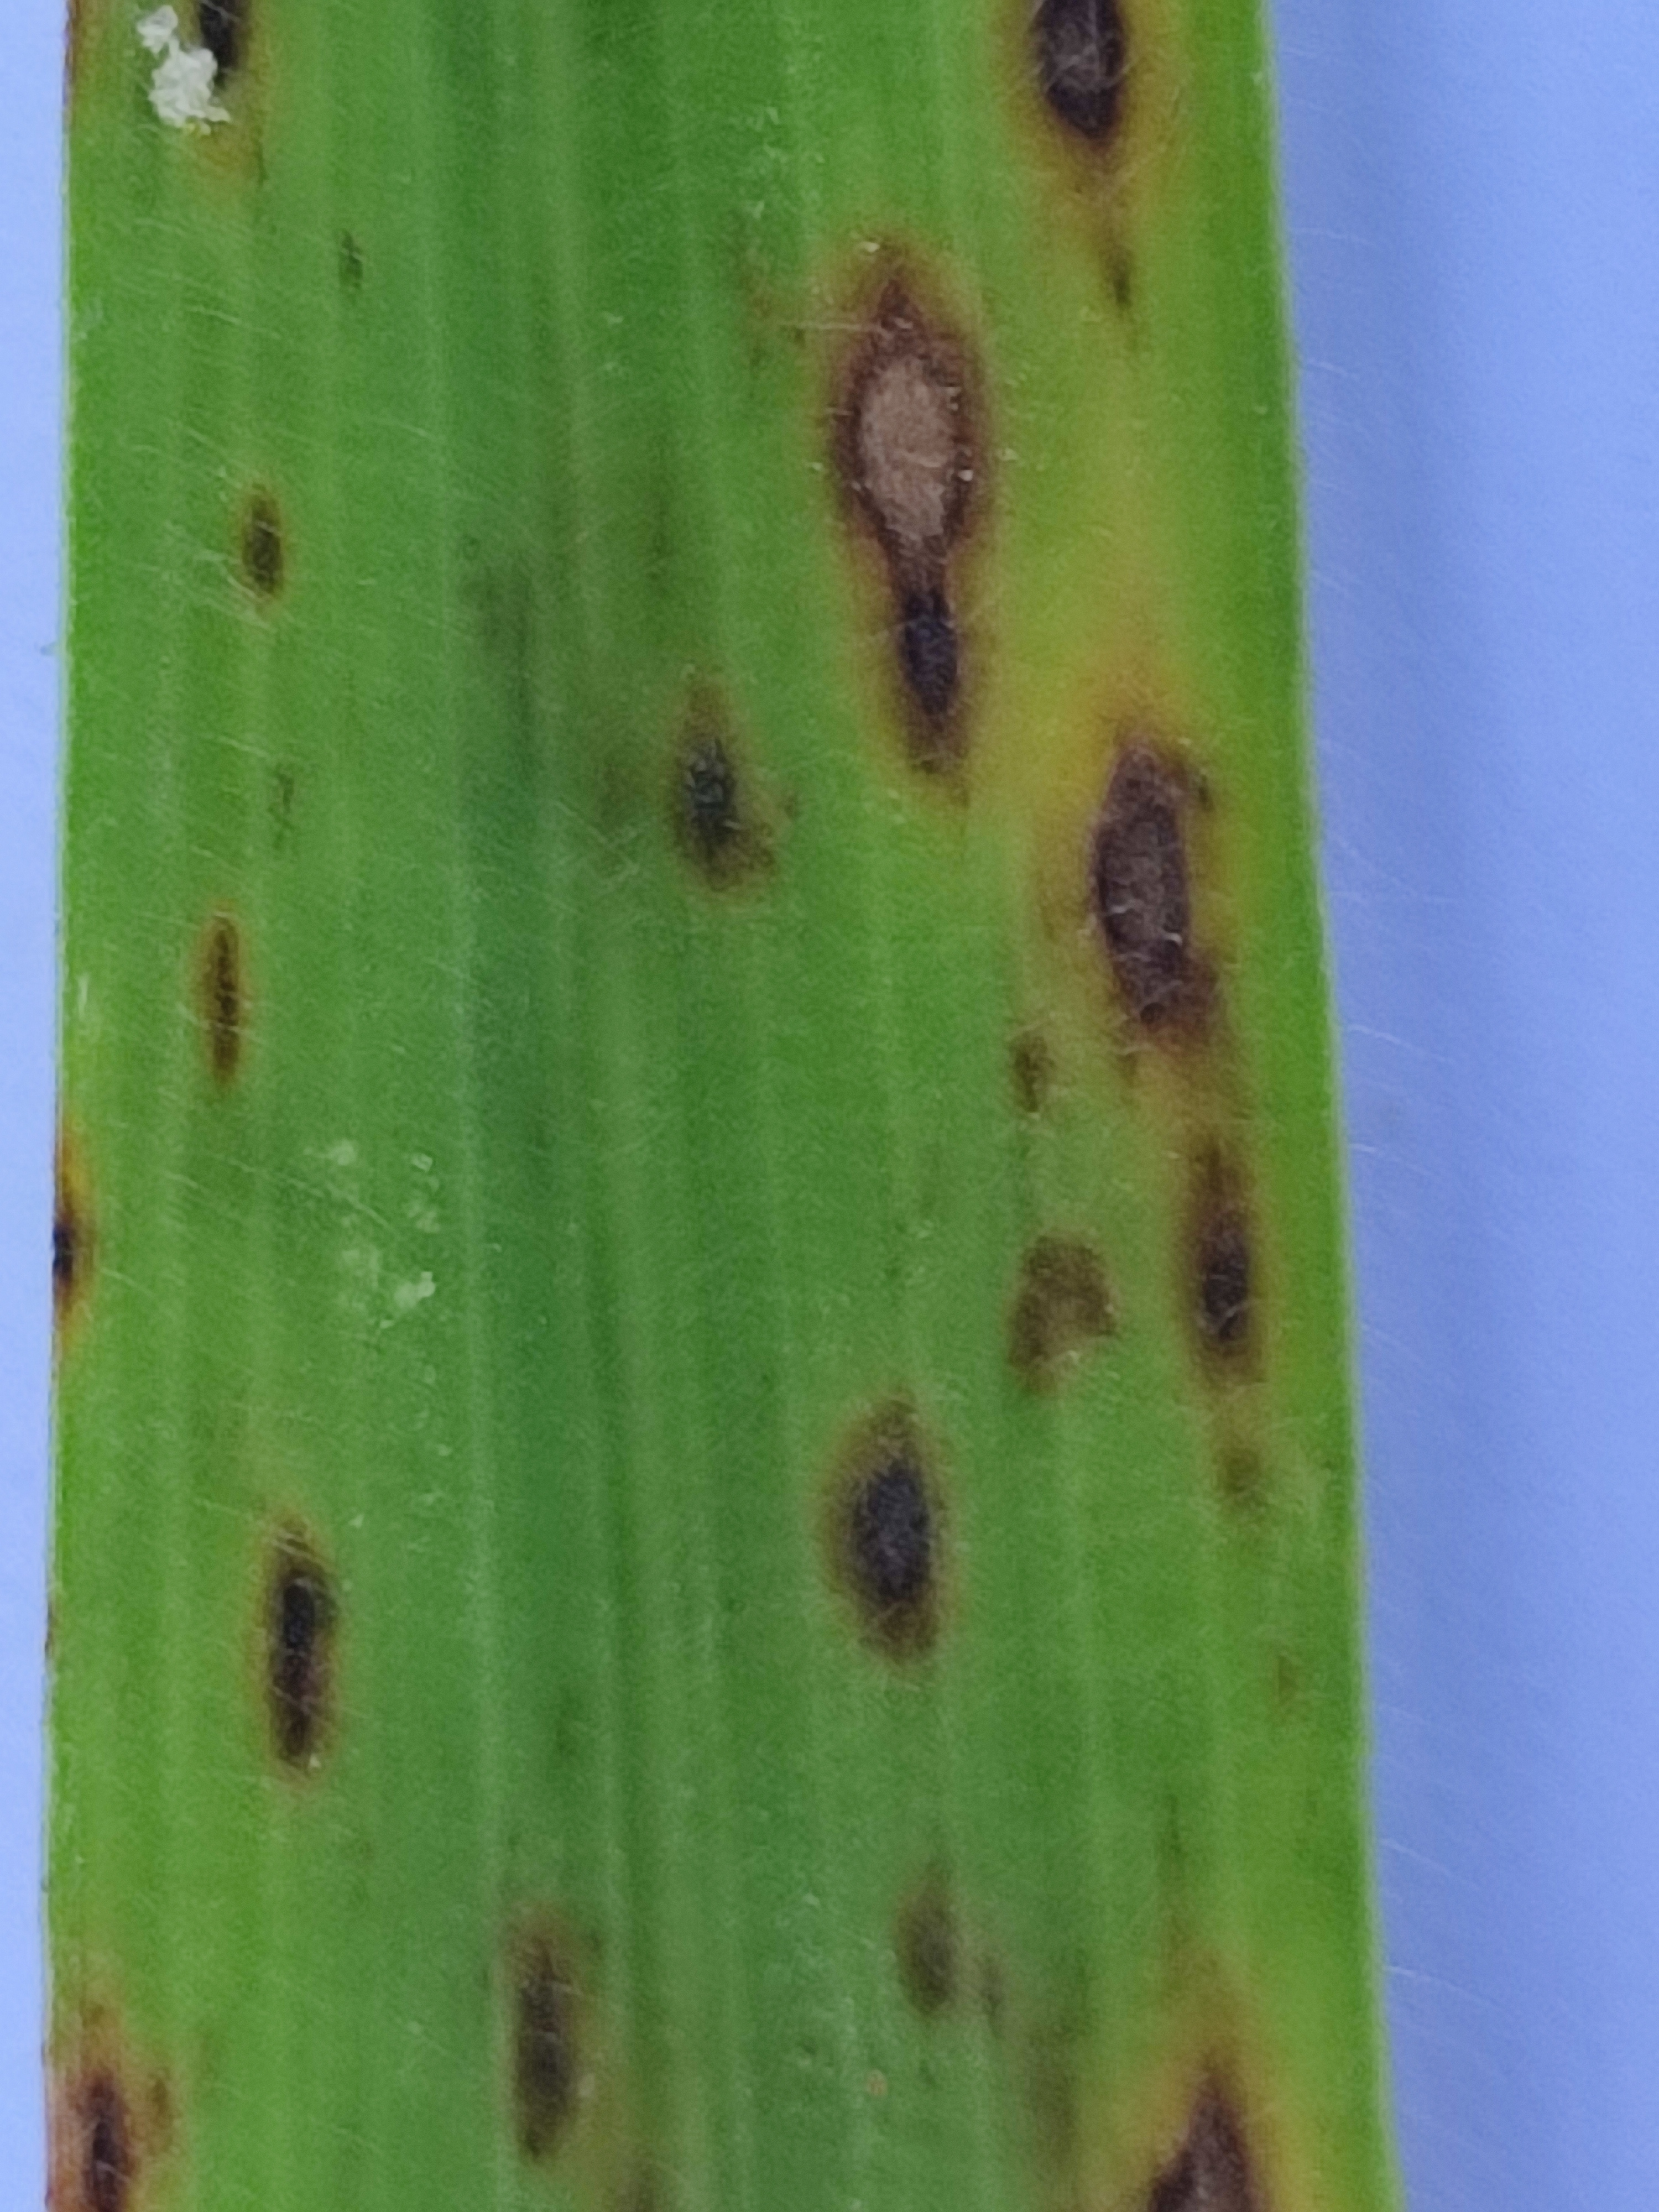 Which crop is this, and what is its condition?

pearl millet, pyricularia sp.
